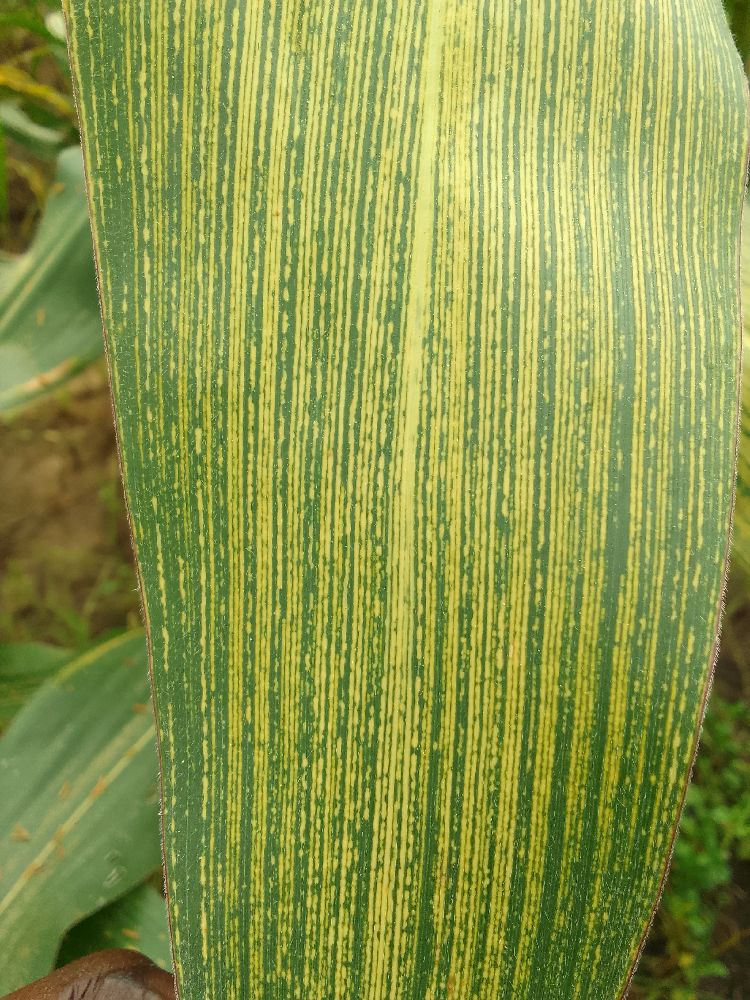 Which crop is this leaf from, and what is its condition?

maize, maize streak virus
